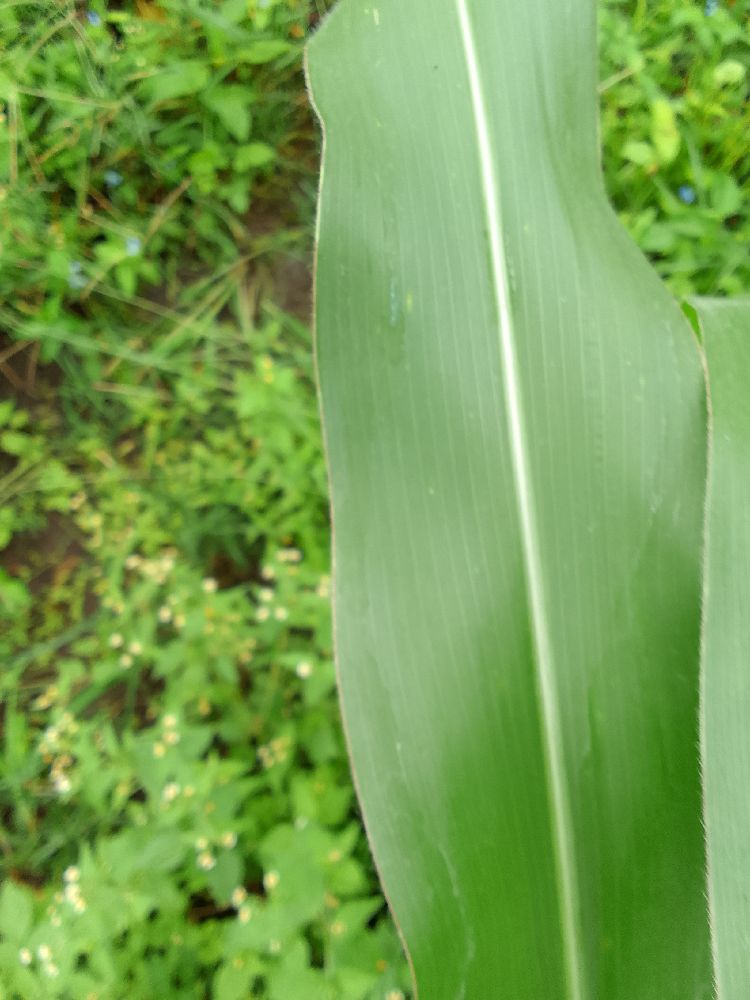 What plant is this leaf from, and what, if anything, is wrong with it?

maize, healthy
